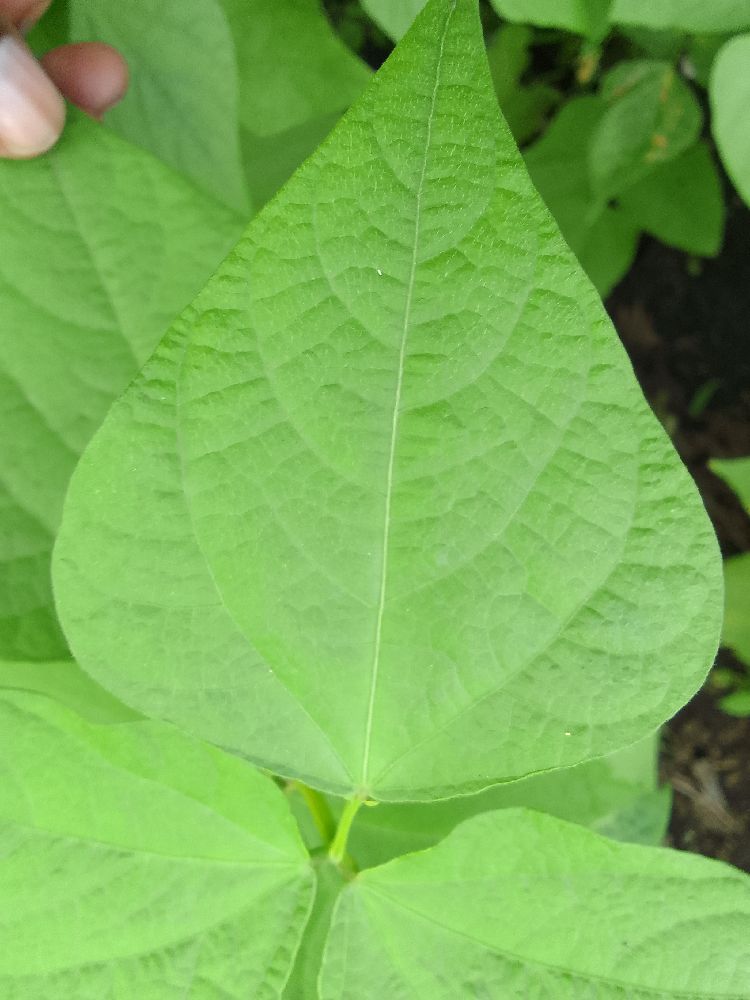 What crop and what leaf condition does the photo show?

common bean, healthy
